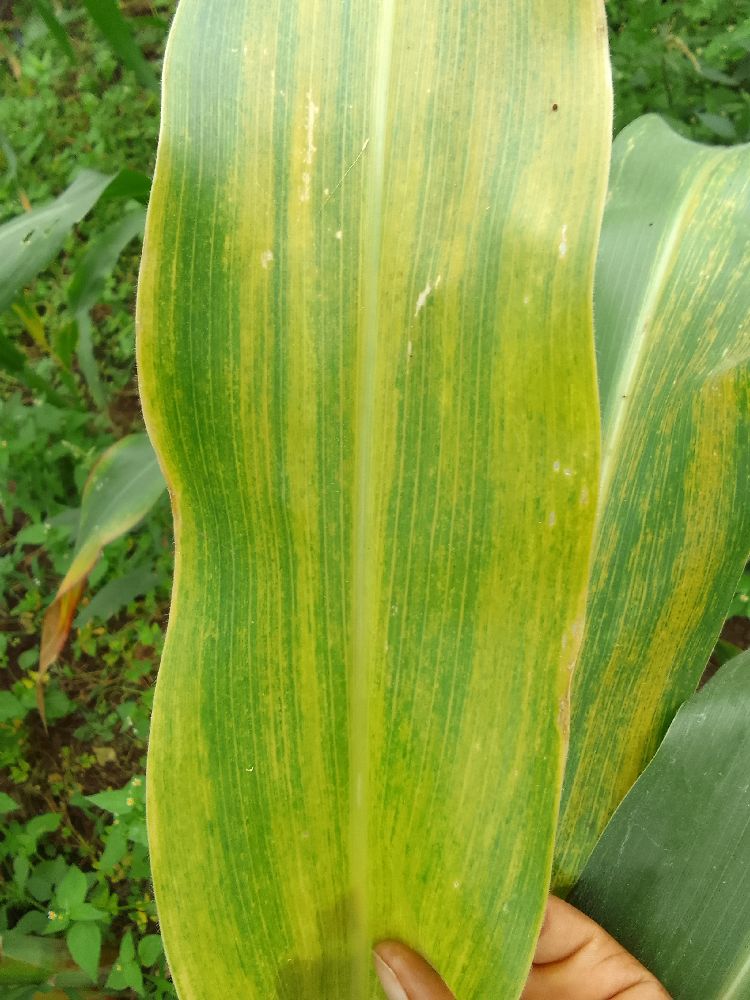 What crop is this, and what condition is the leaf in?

maize, maize lethal necrosis
